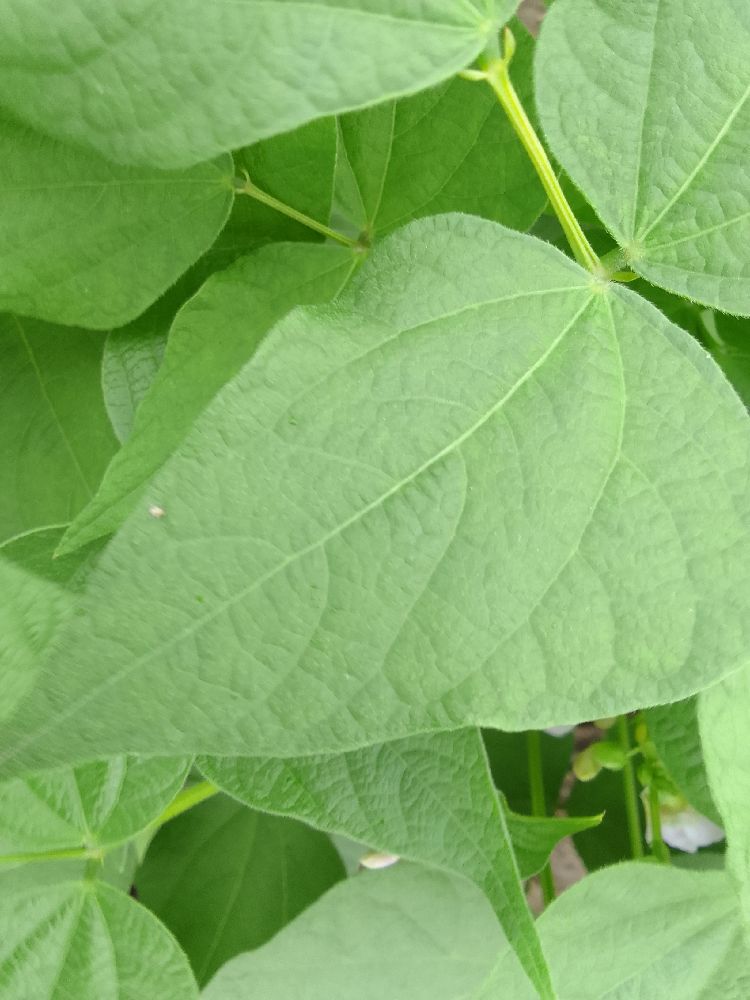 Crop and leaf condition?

common bean, healthy
